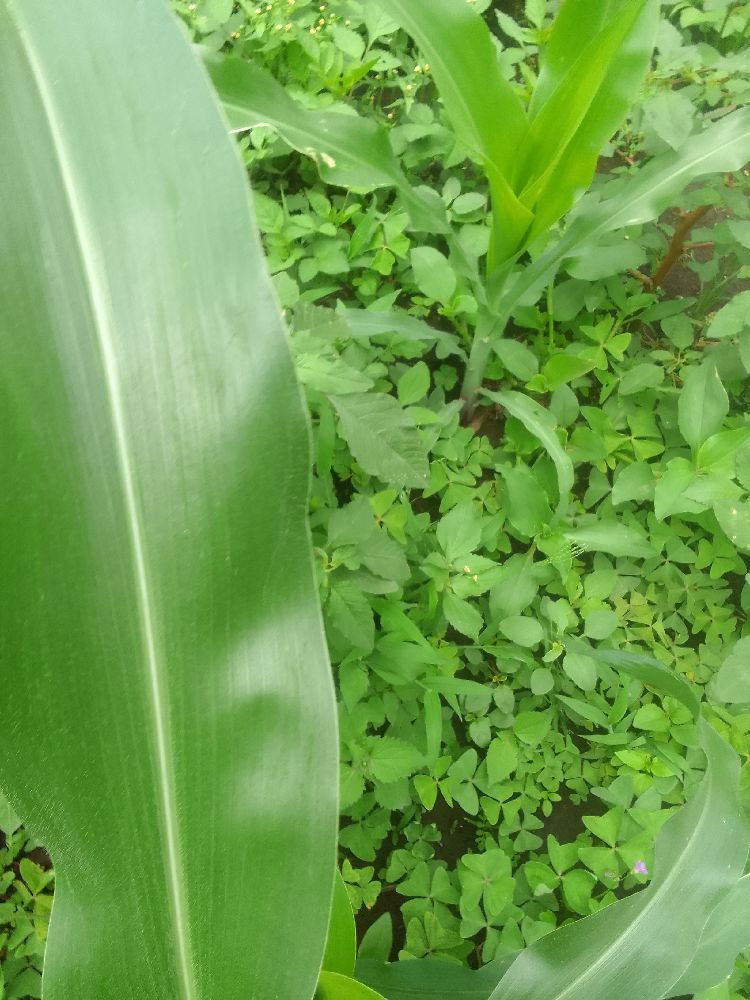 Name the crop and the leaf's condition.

maize, healthy
